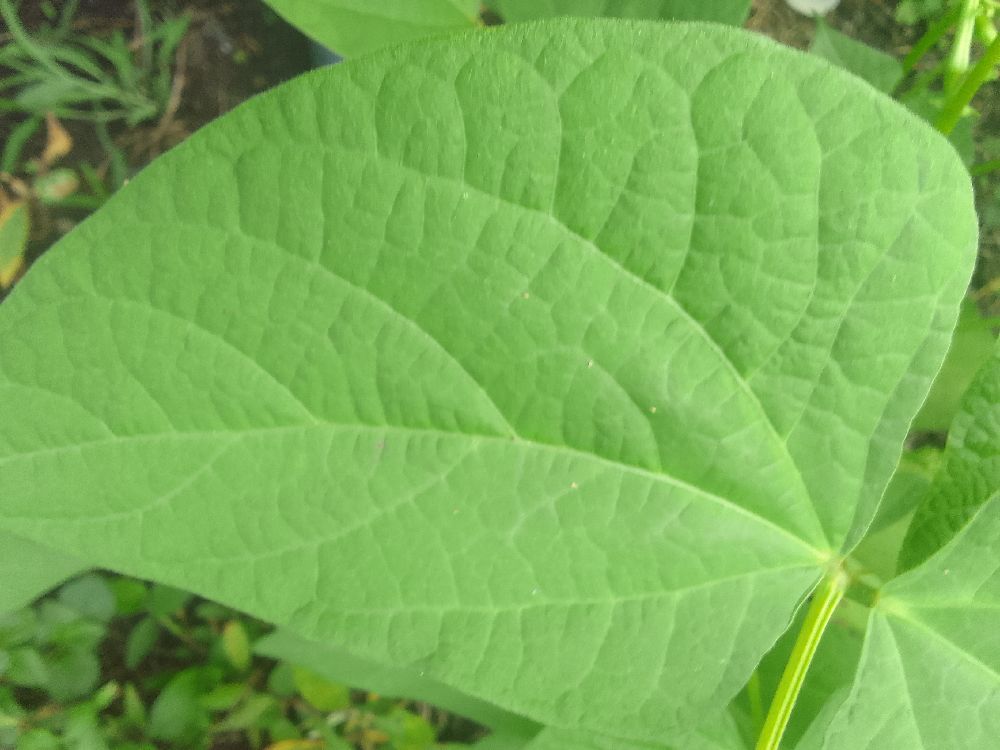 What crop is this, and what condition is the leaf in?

common bean, healthy
